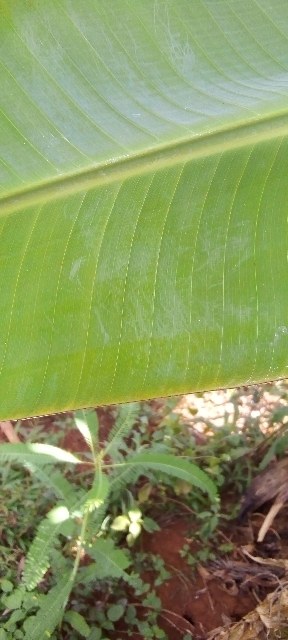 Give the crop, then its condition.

banana, healthy
